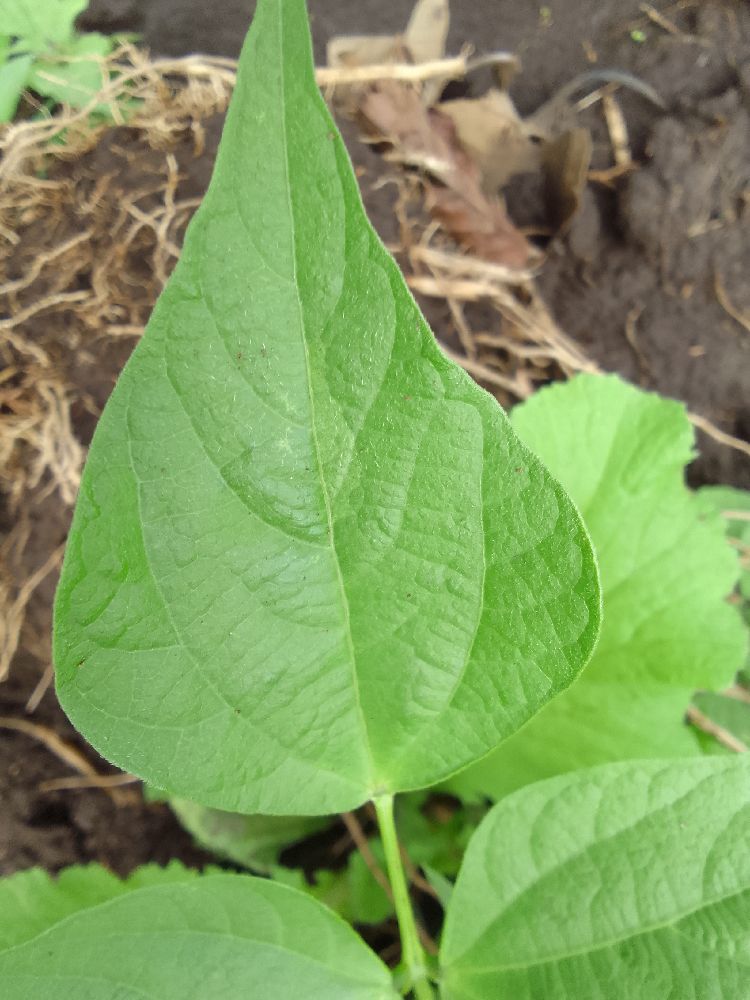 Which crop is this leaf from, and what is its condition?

common bean, healthy
